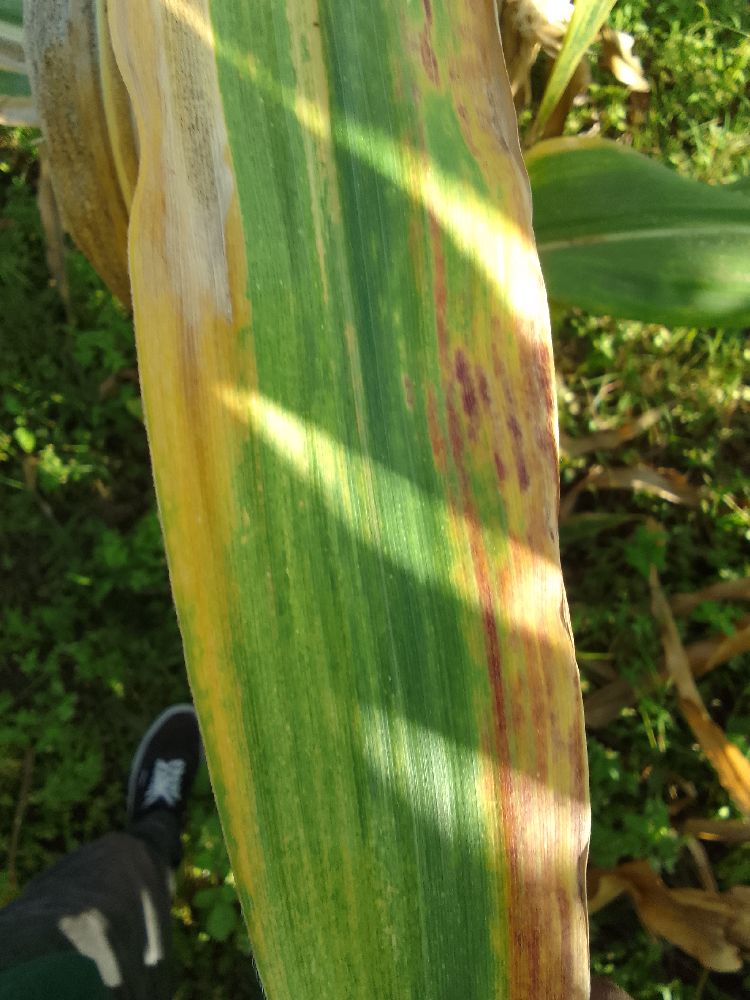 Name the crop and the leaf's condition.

maize, maize lethal necrosis
